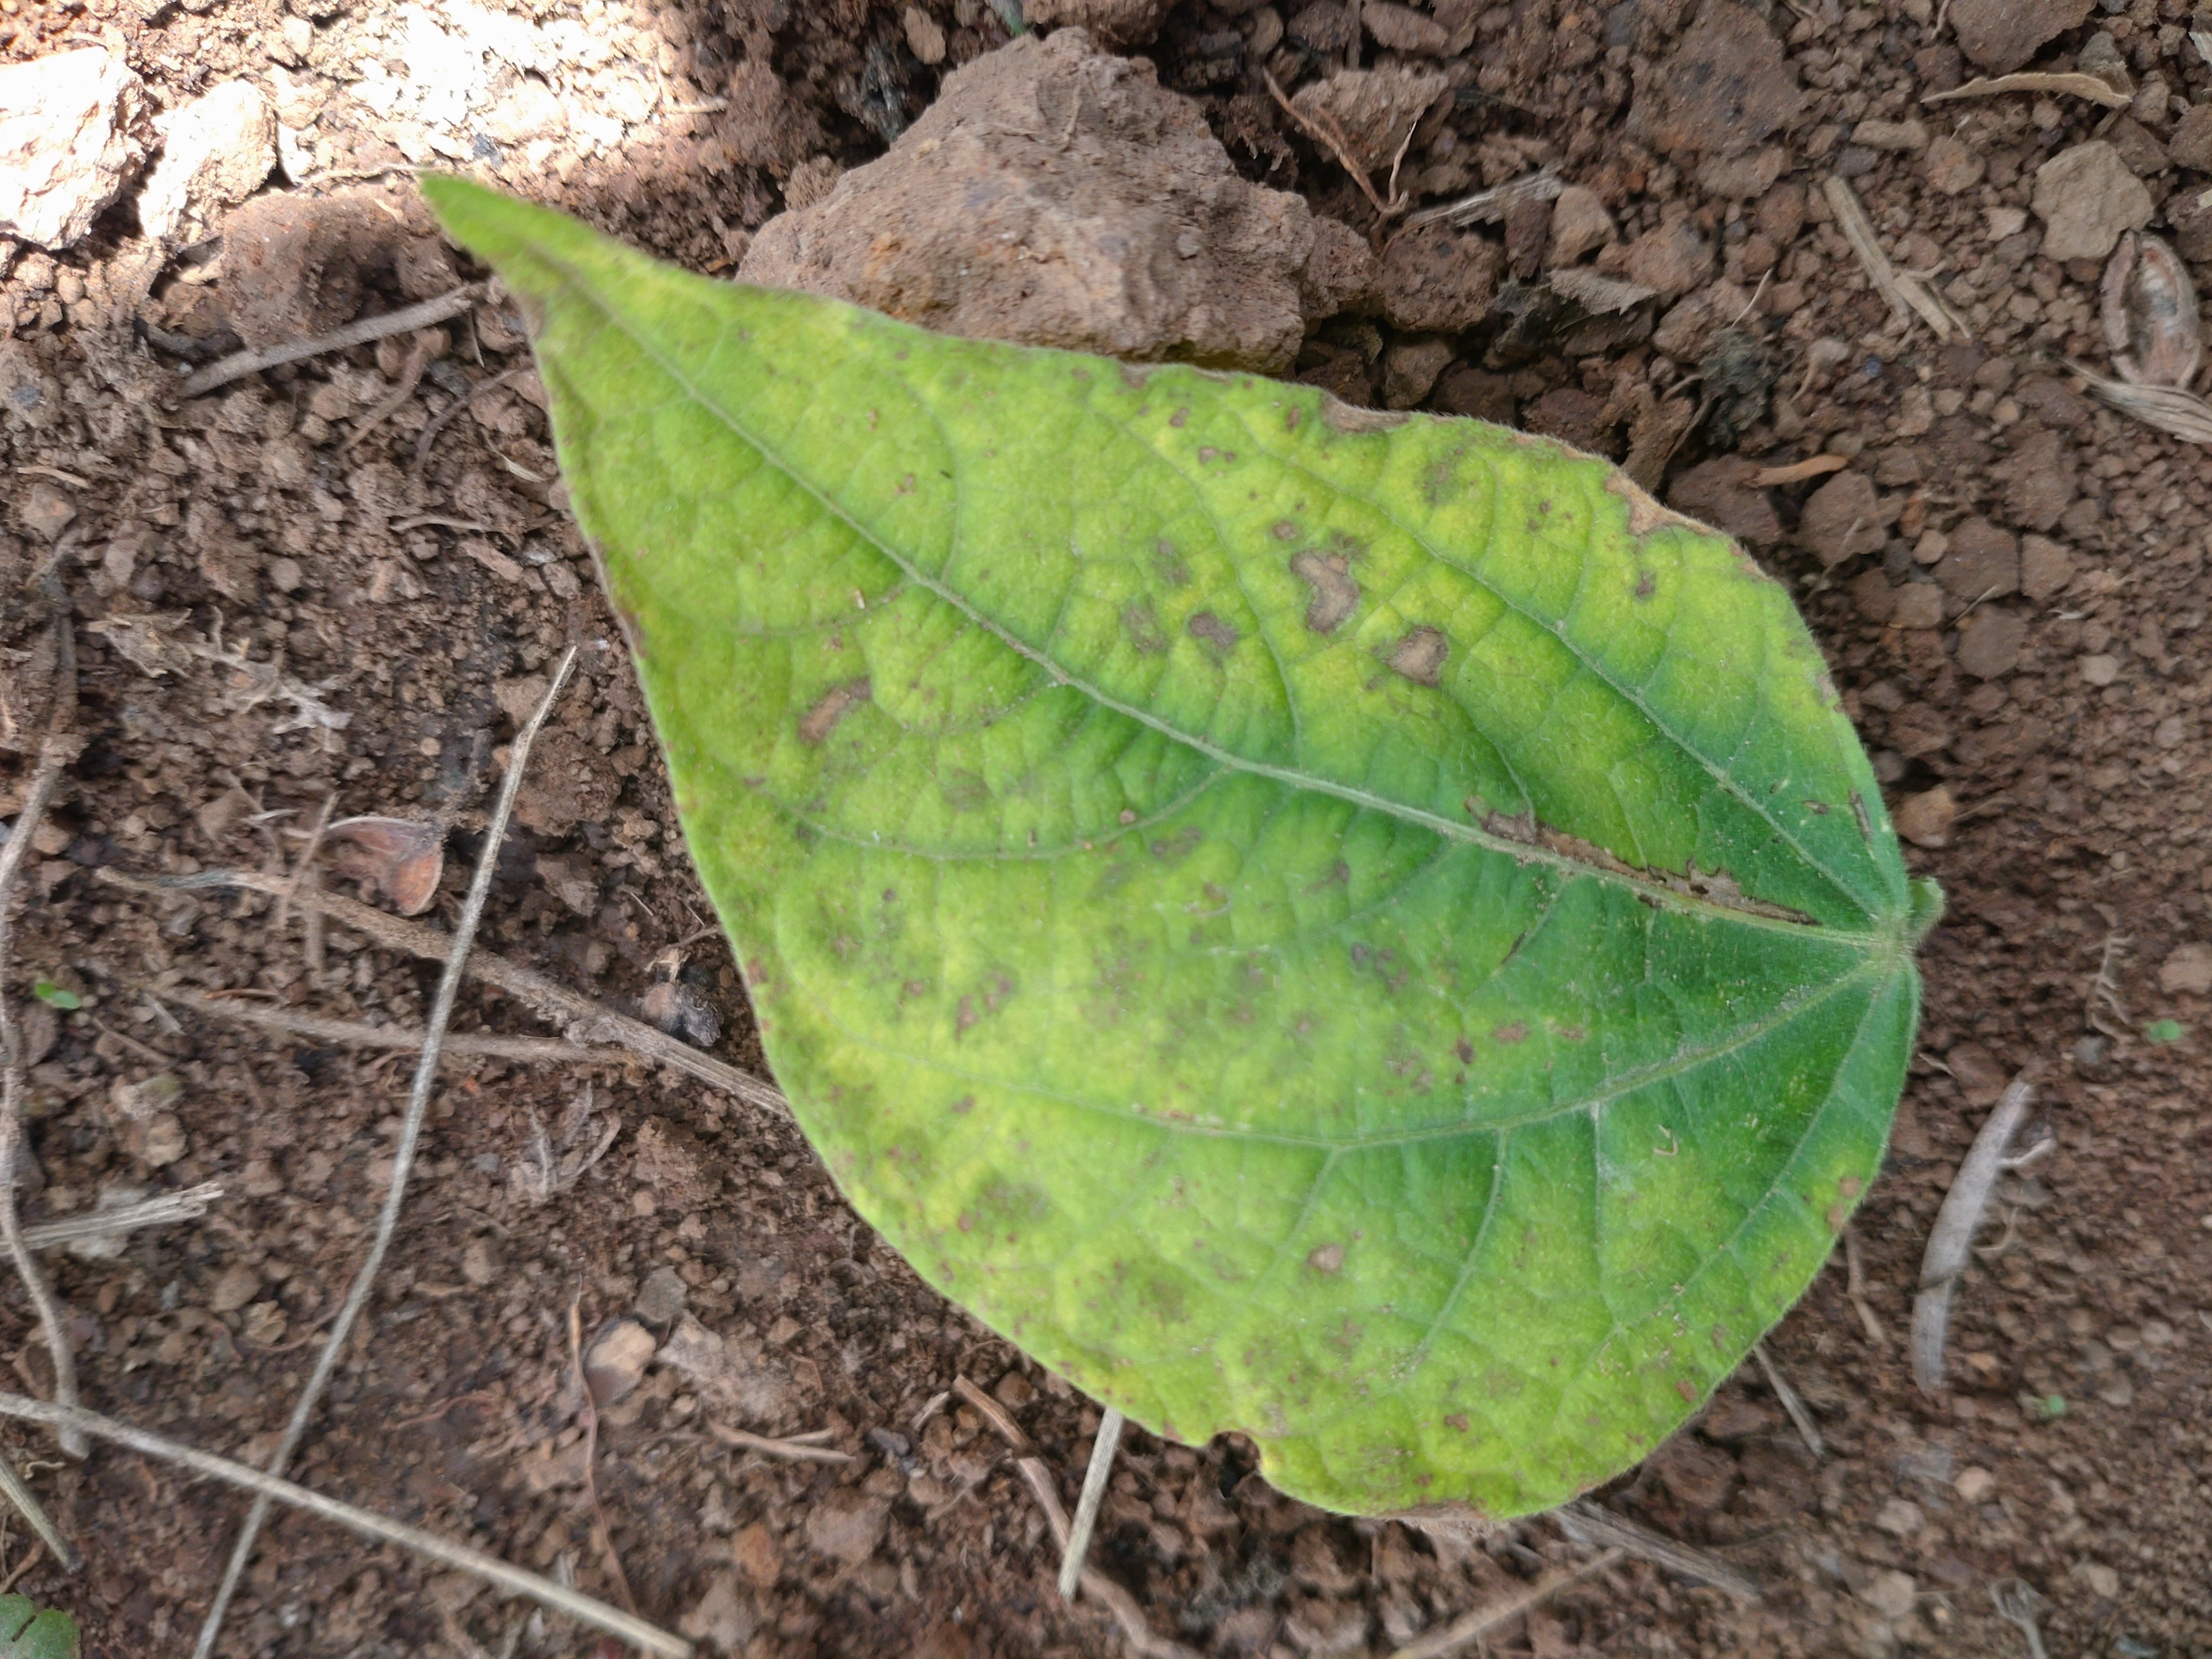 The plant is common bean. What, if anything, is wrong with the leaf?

rust
